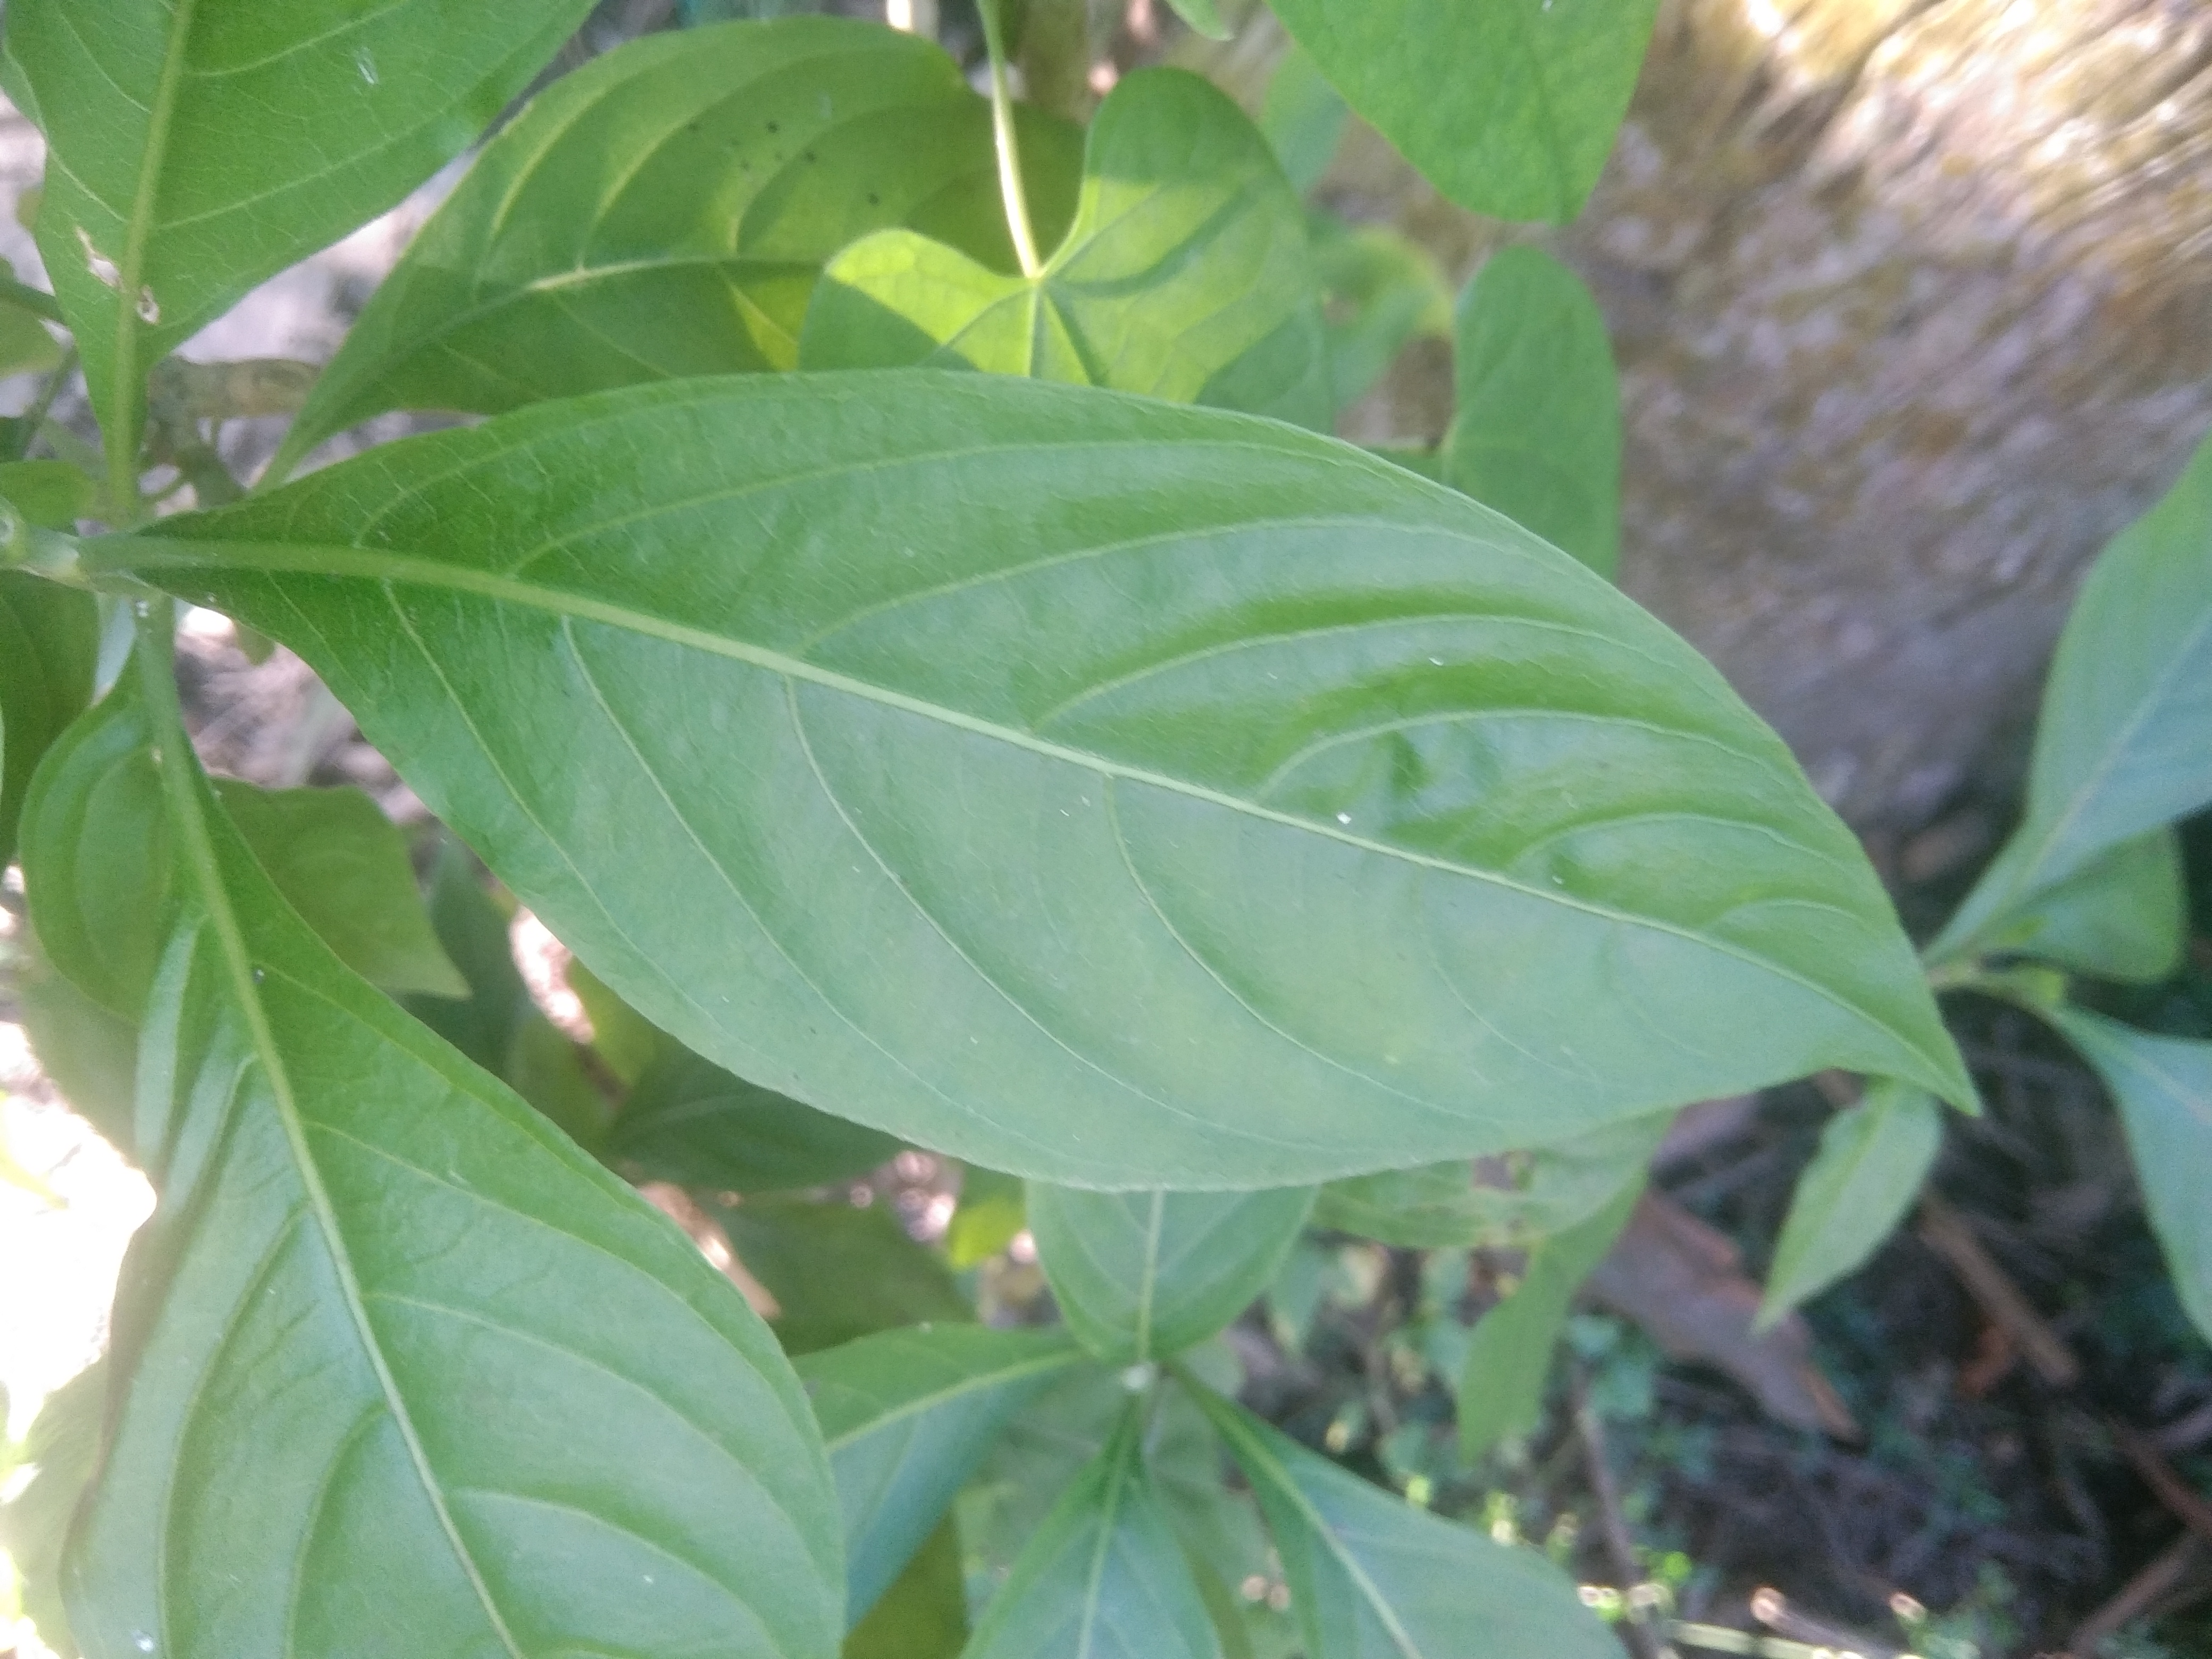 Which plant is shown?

vasaka
